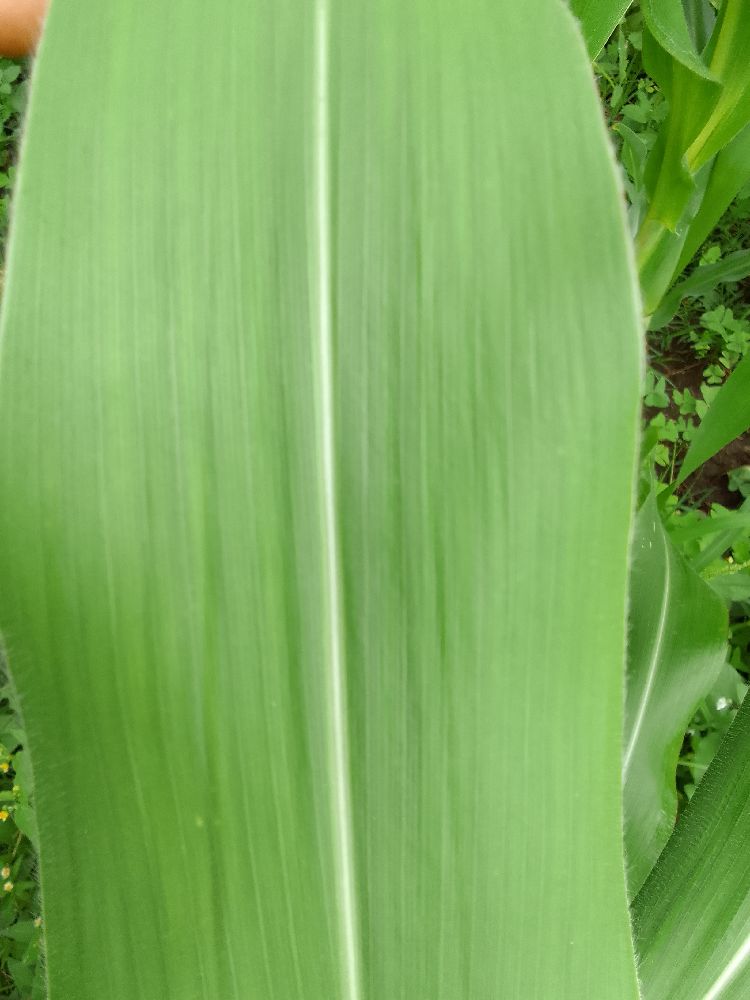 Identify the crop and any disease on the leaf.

maize, healthy
